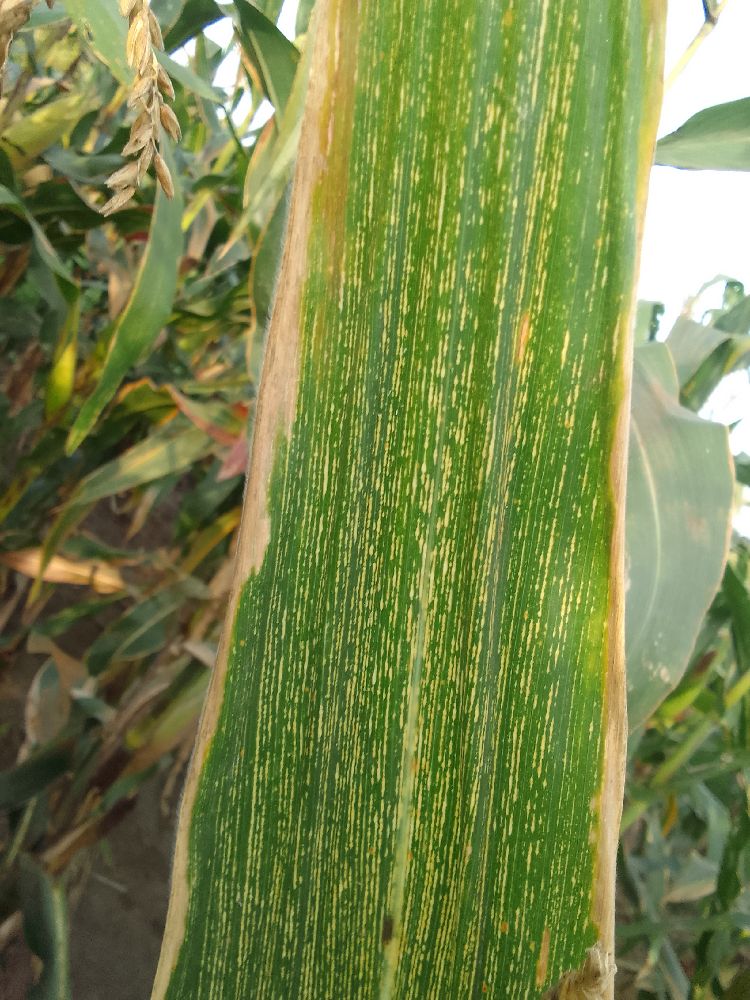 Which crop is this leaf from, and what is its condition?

maize, maize streak virus
